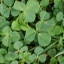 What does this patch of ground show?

unstructured weed
